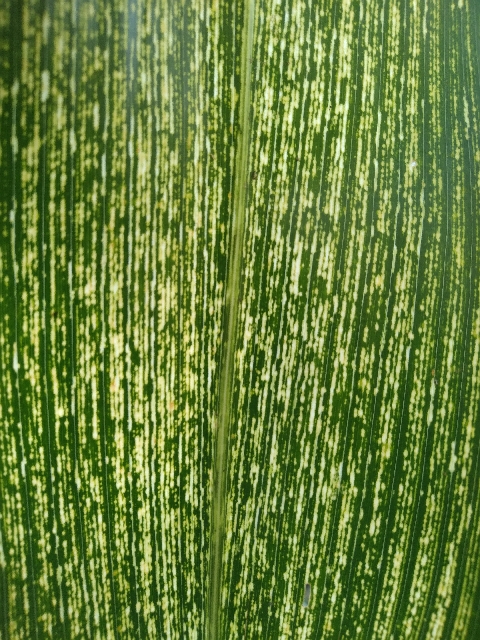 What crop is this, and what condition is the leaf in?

maize, maize streak virus
